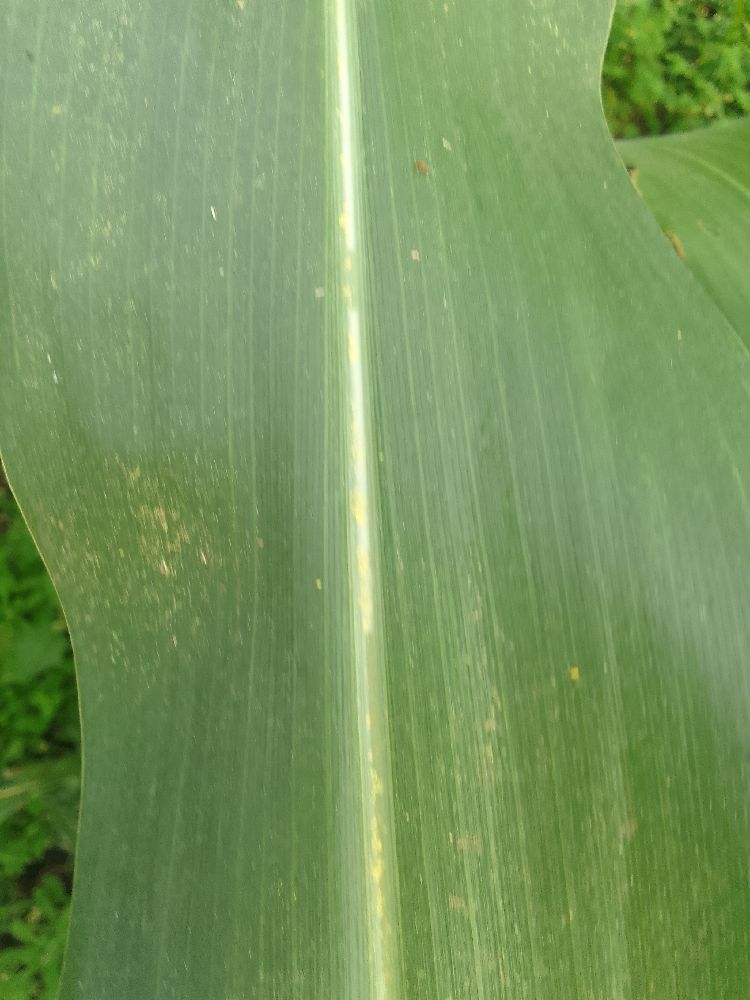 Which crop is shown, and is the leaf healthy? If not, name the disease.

maize, healthy
